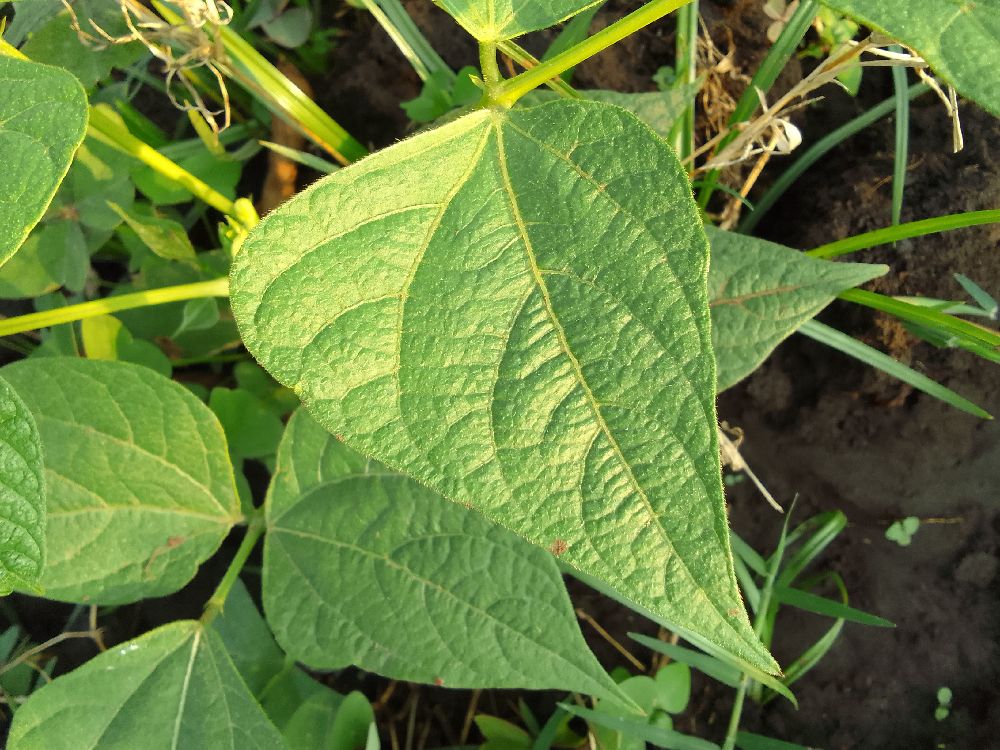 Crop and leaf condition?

common bean, healthy
